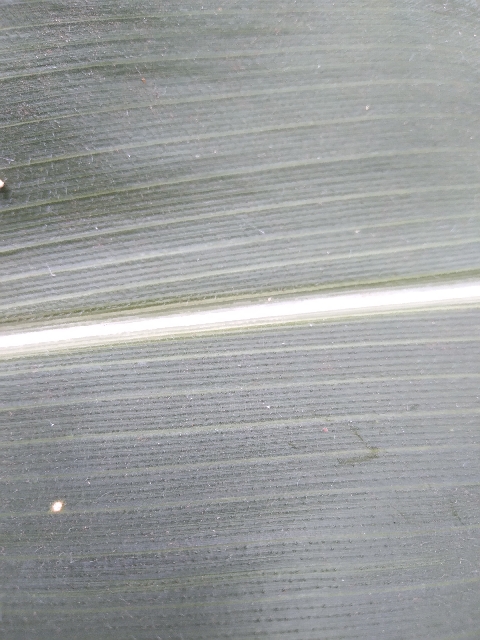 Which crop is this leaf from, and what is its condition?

maize, healthy
